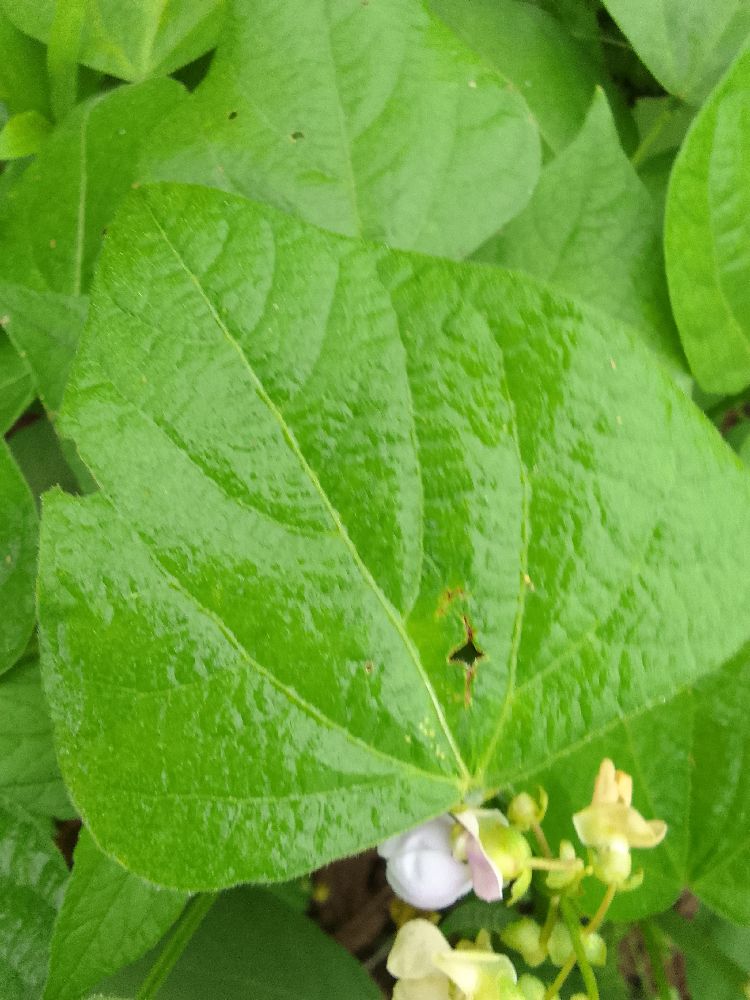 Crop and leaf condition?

common bean, healthy
